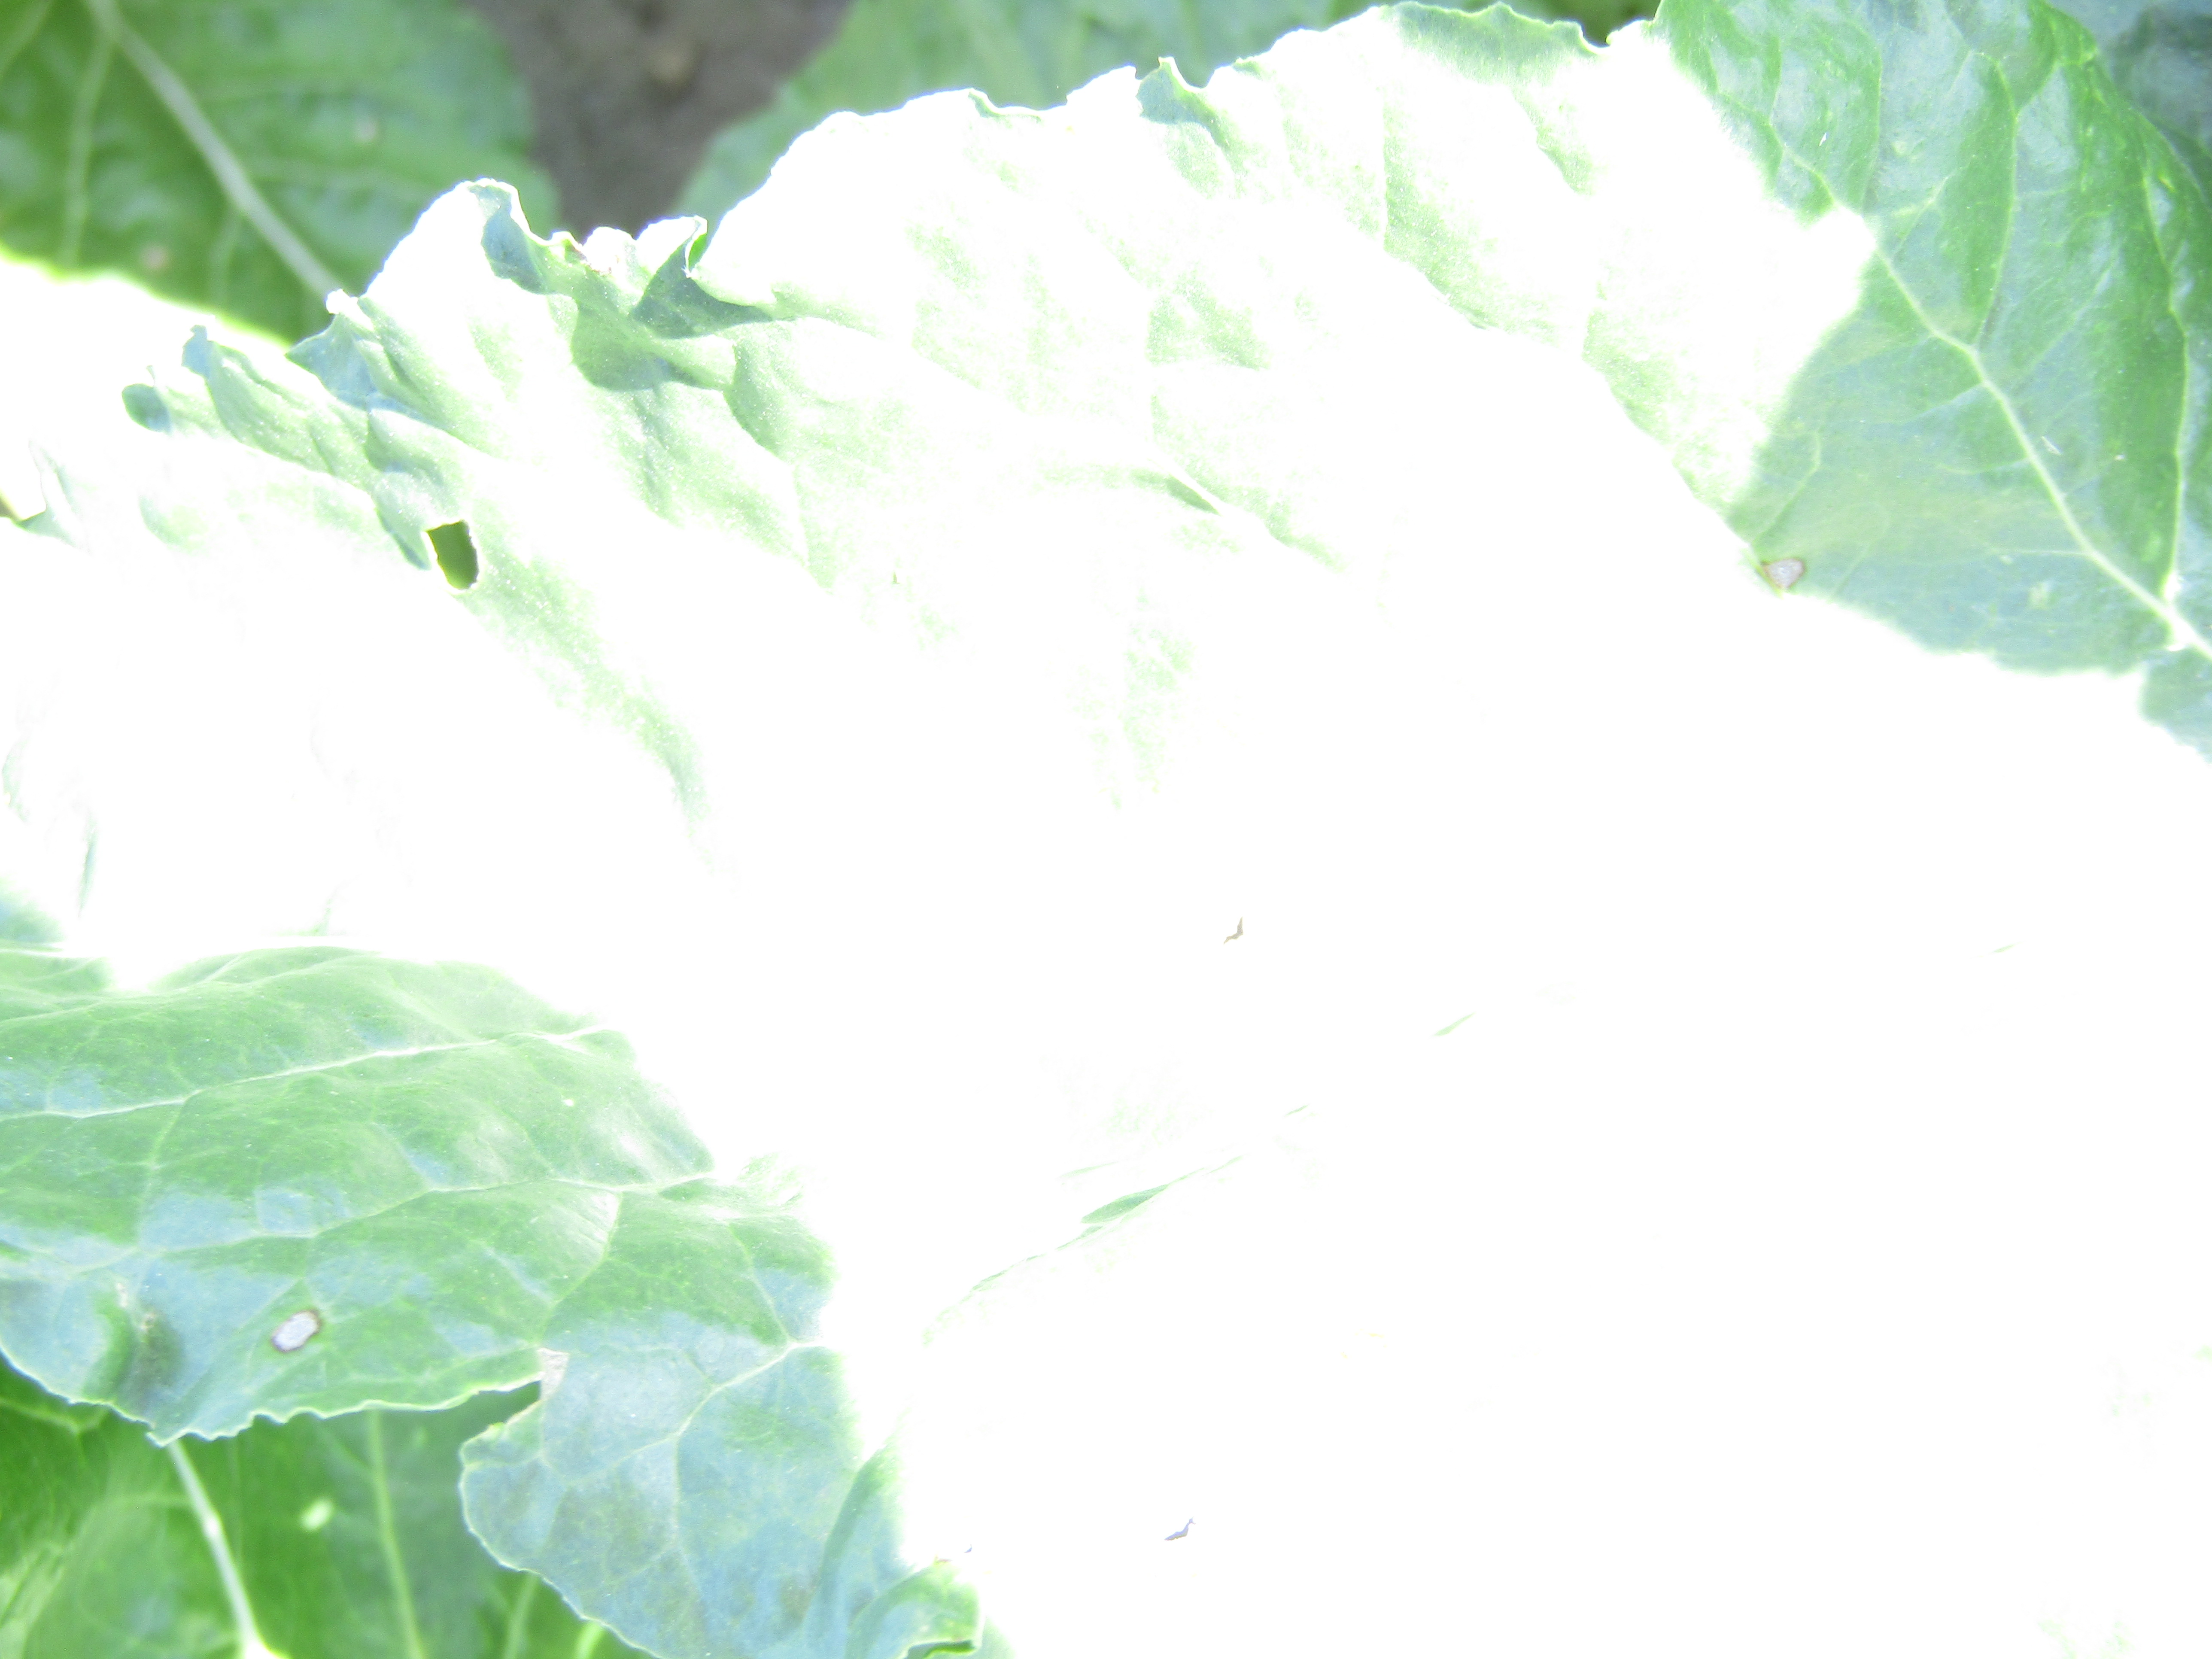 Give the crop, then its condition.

beet, cercospora
